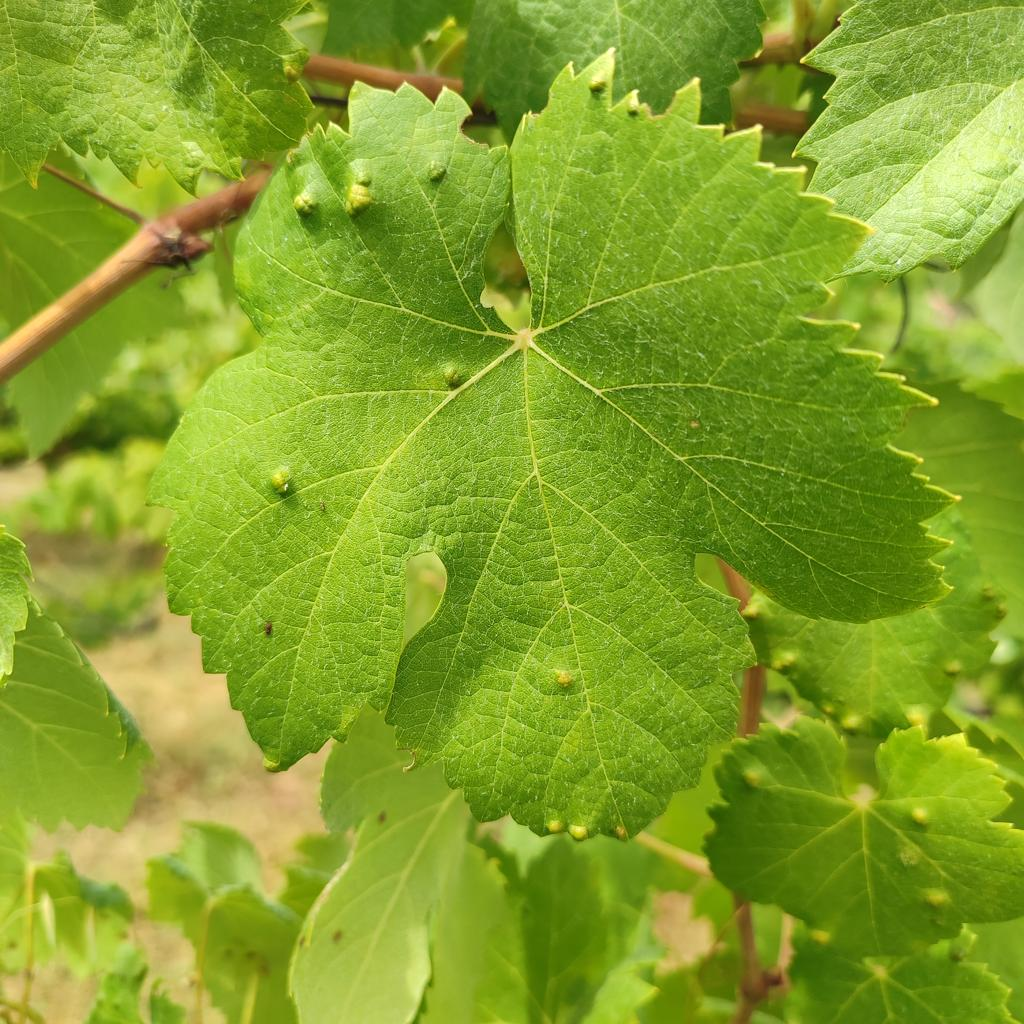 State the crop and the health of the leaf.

grapevine, erineum mite
